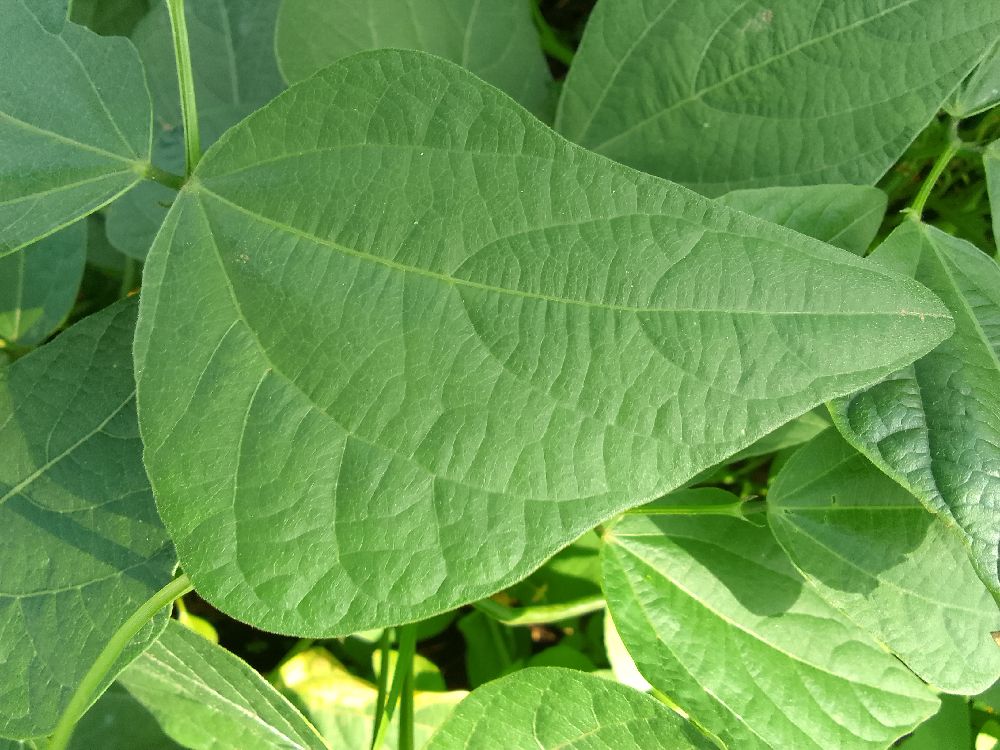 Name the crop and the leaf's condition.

common bean, healthy
